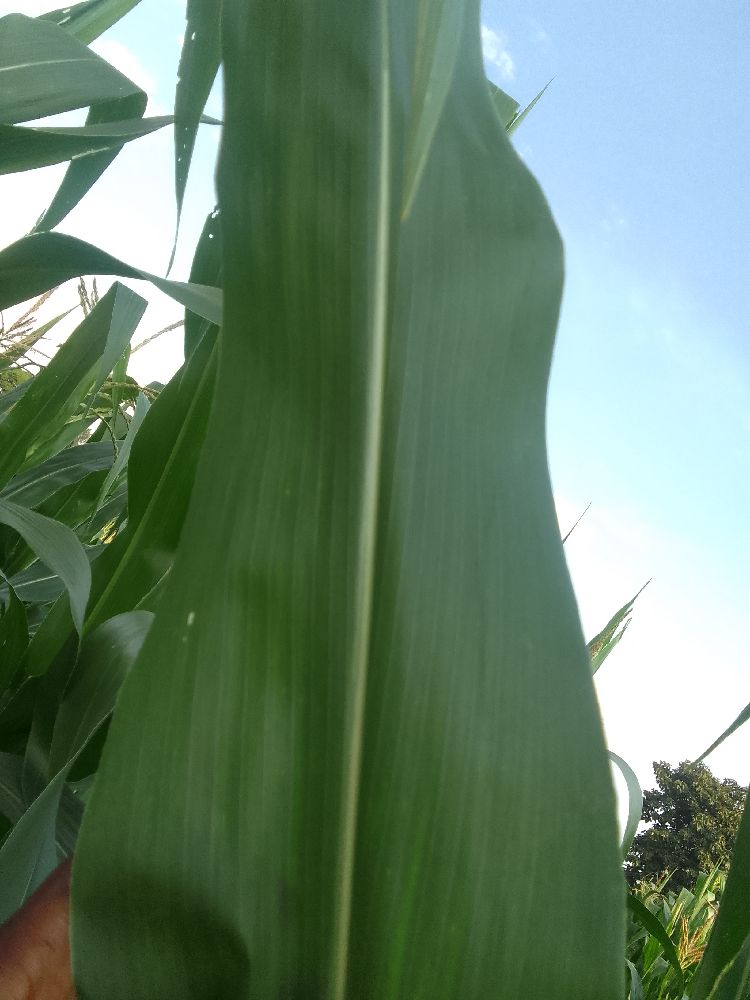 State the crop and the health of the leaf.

maize, healthy
